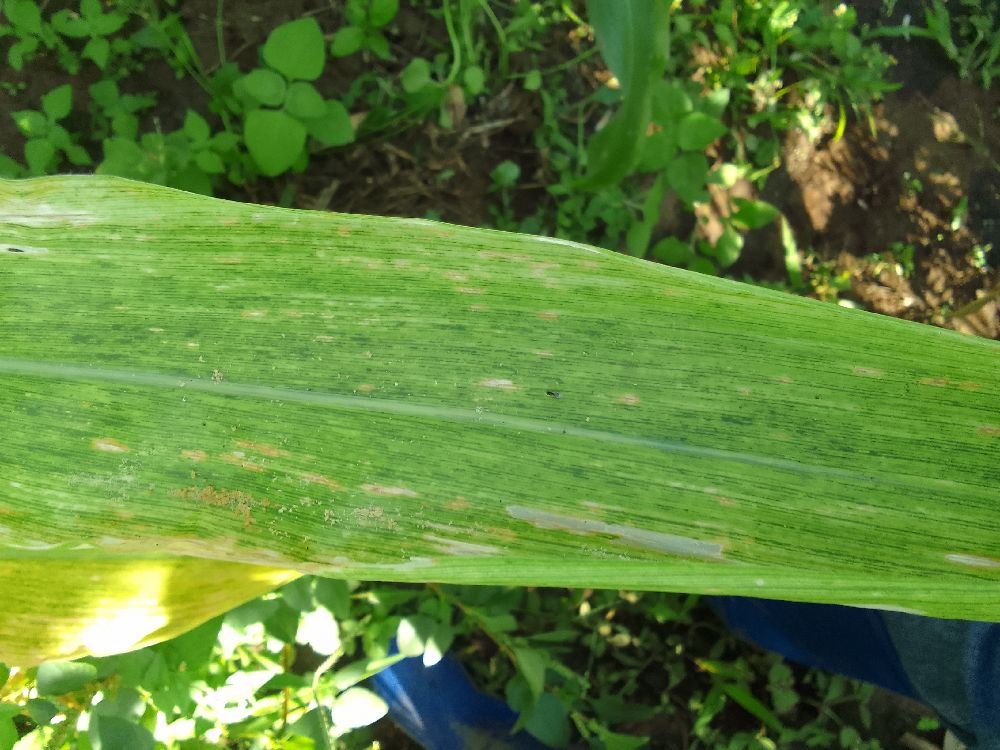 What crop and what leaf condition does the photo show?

maize, maize lethal necrosis
